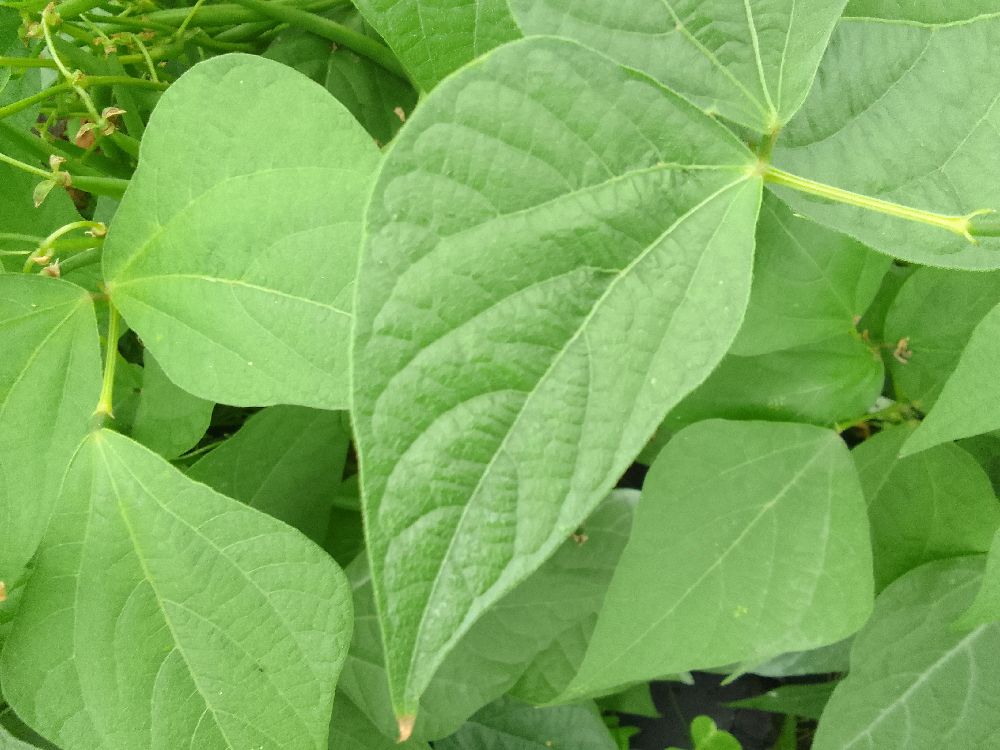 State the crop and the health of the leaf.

common bean, healthy
